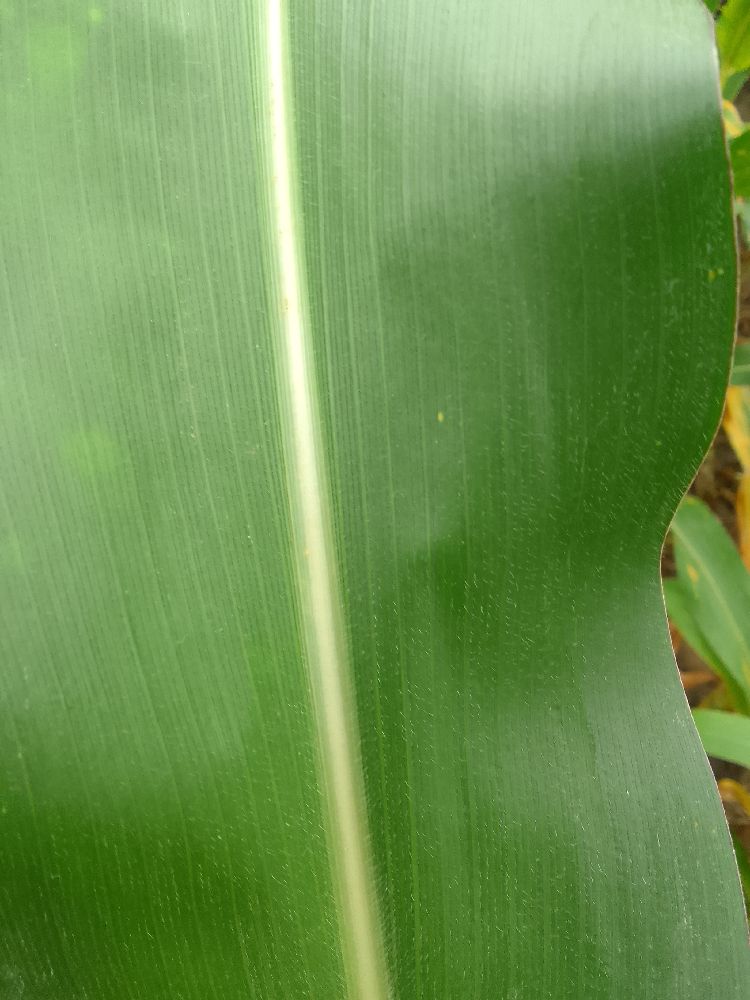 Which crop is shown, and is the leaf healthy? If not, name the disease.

maize, healthy
